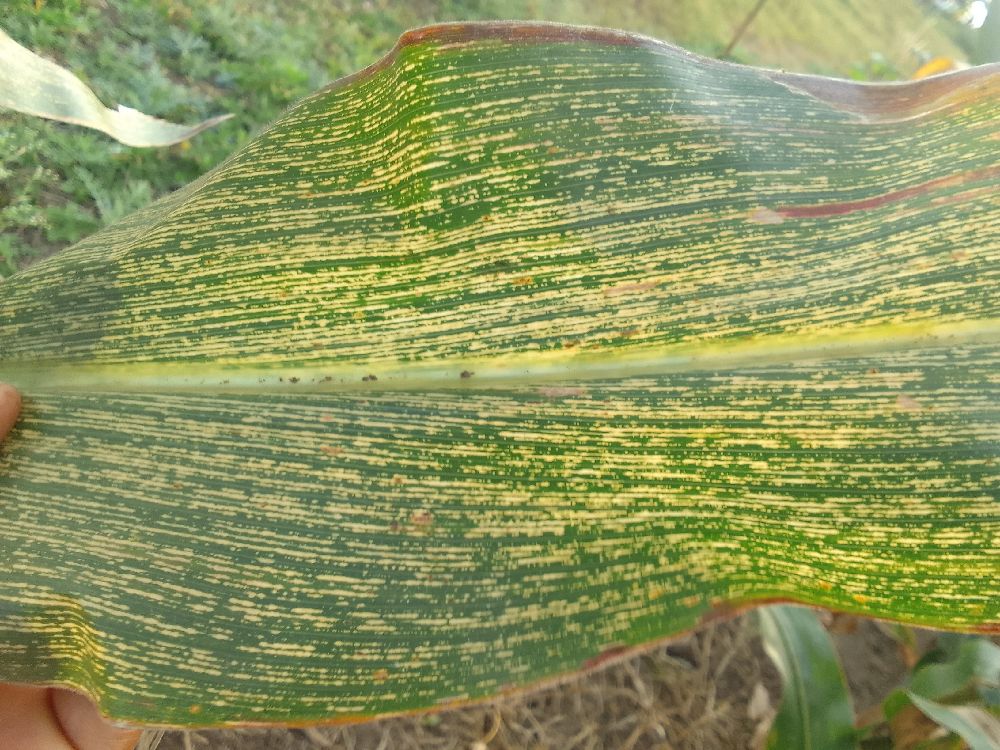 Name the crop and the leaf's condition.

maize, maize streak virus
